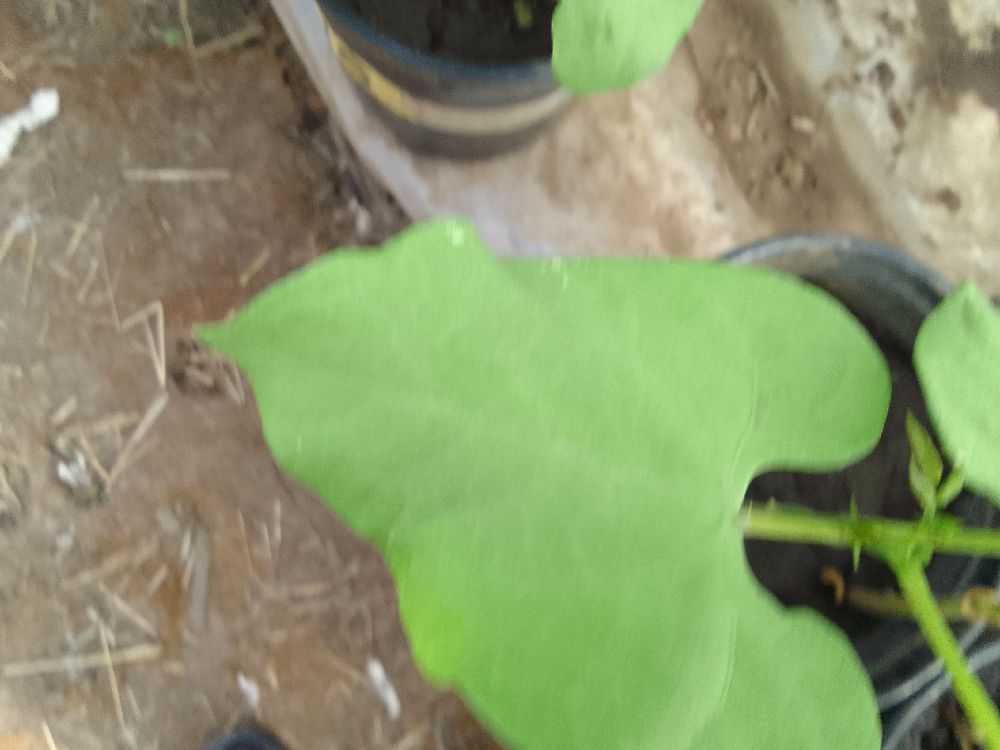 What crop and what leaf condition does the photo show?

common bean, healthy
